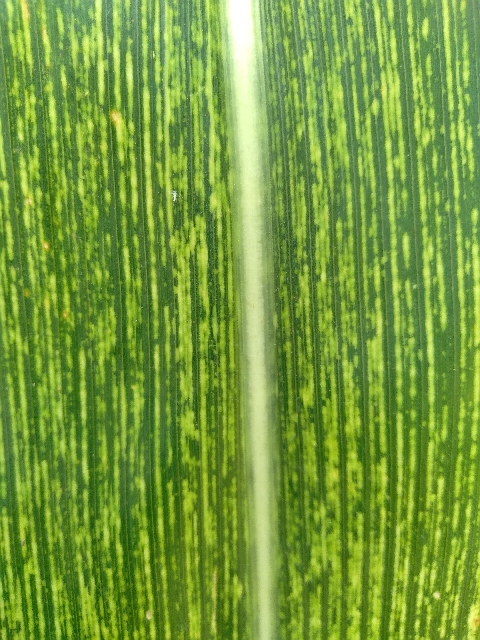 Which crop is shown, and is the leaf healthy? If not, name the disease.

maize, maize streak virus
